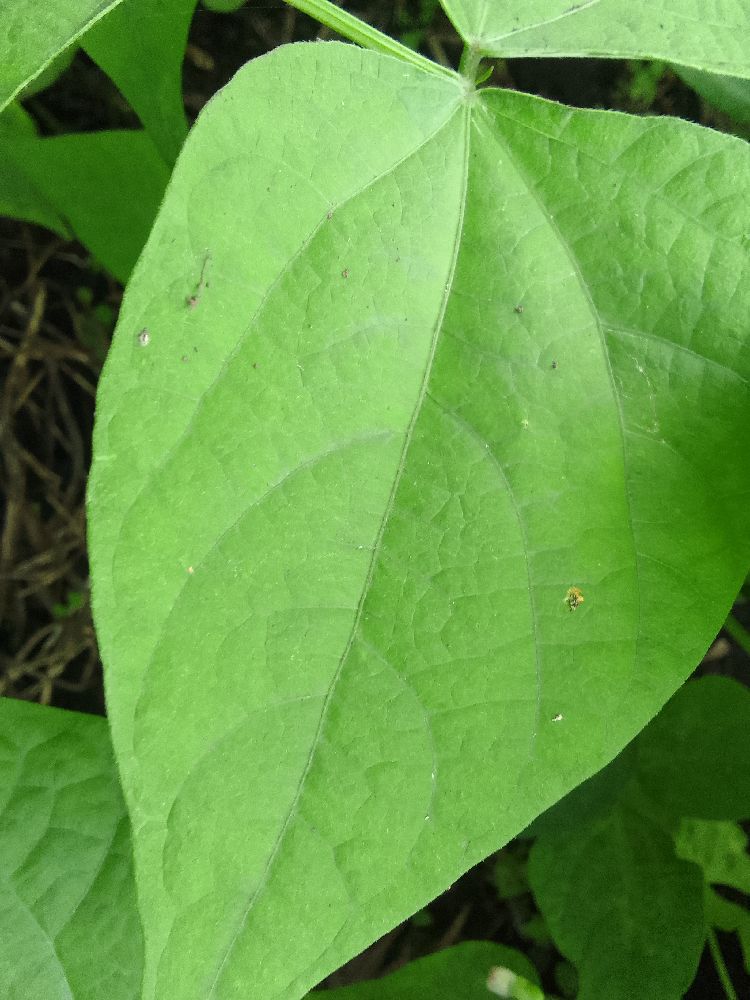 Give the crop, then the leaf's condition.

common bean, healthy
